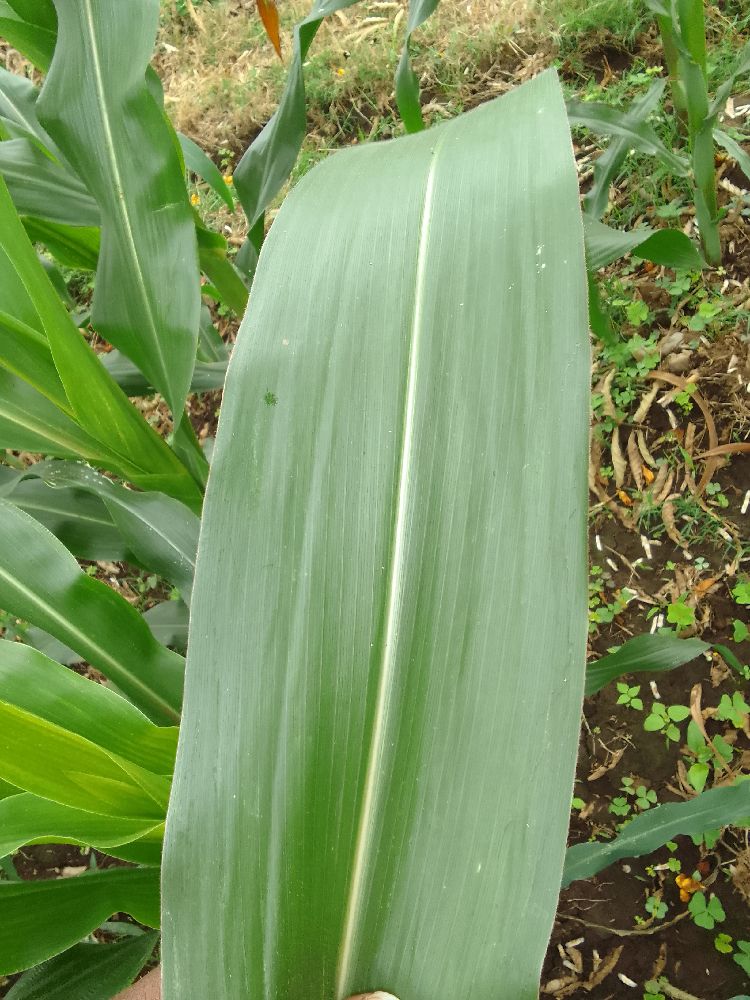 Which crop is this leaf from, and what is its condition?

maize, healthy
